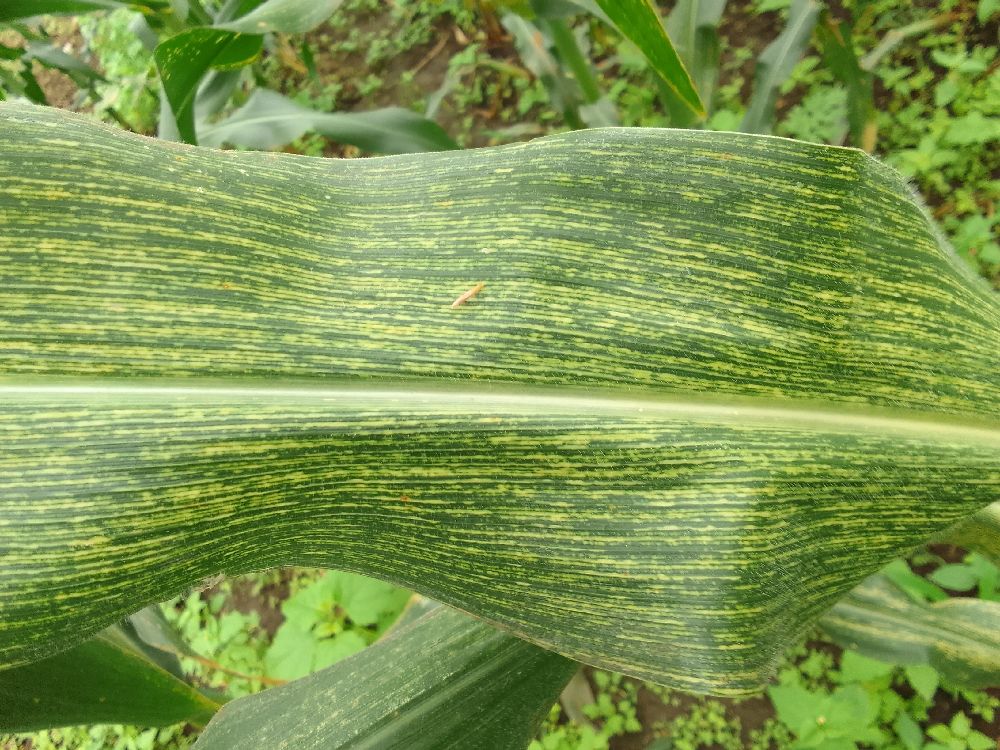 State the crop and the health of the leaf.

maize, maize streak virus
